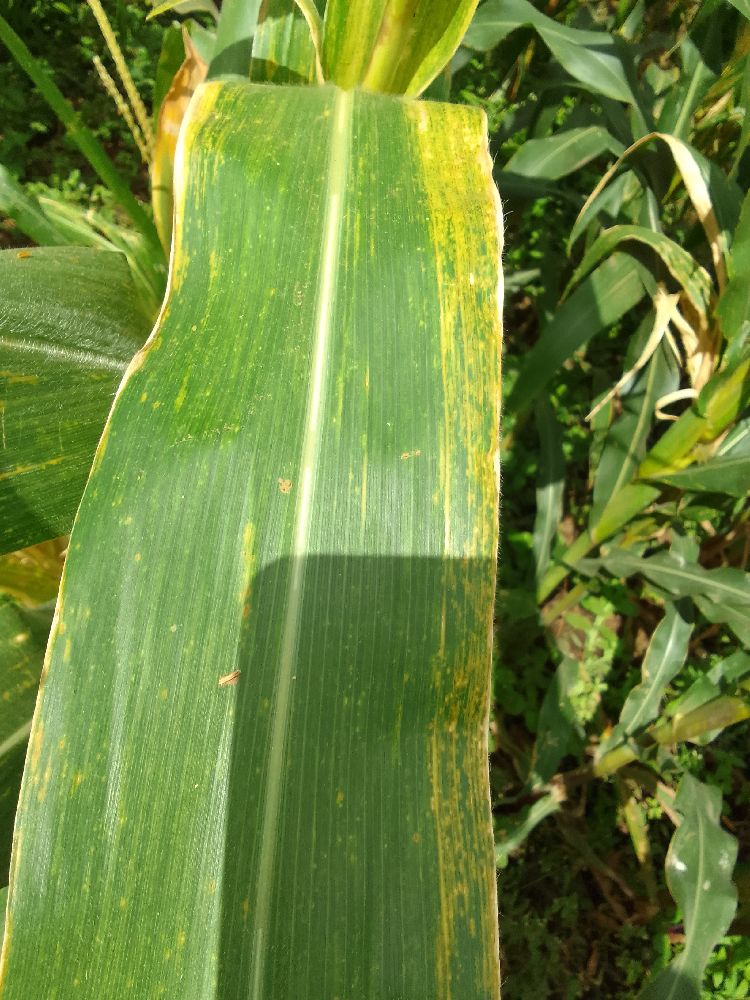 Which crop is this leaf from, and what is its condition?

maize, maize lethal necrosis
